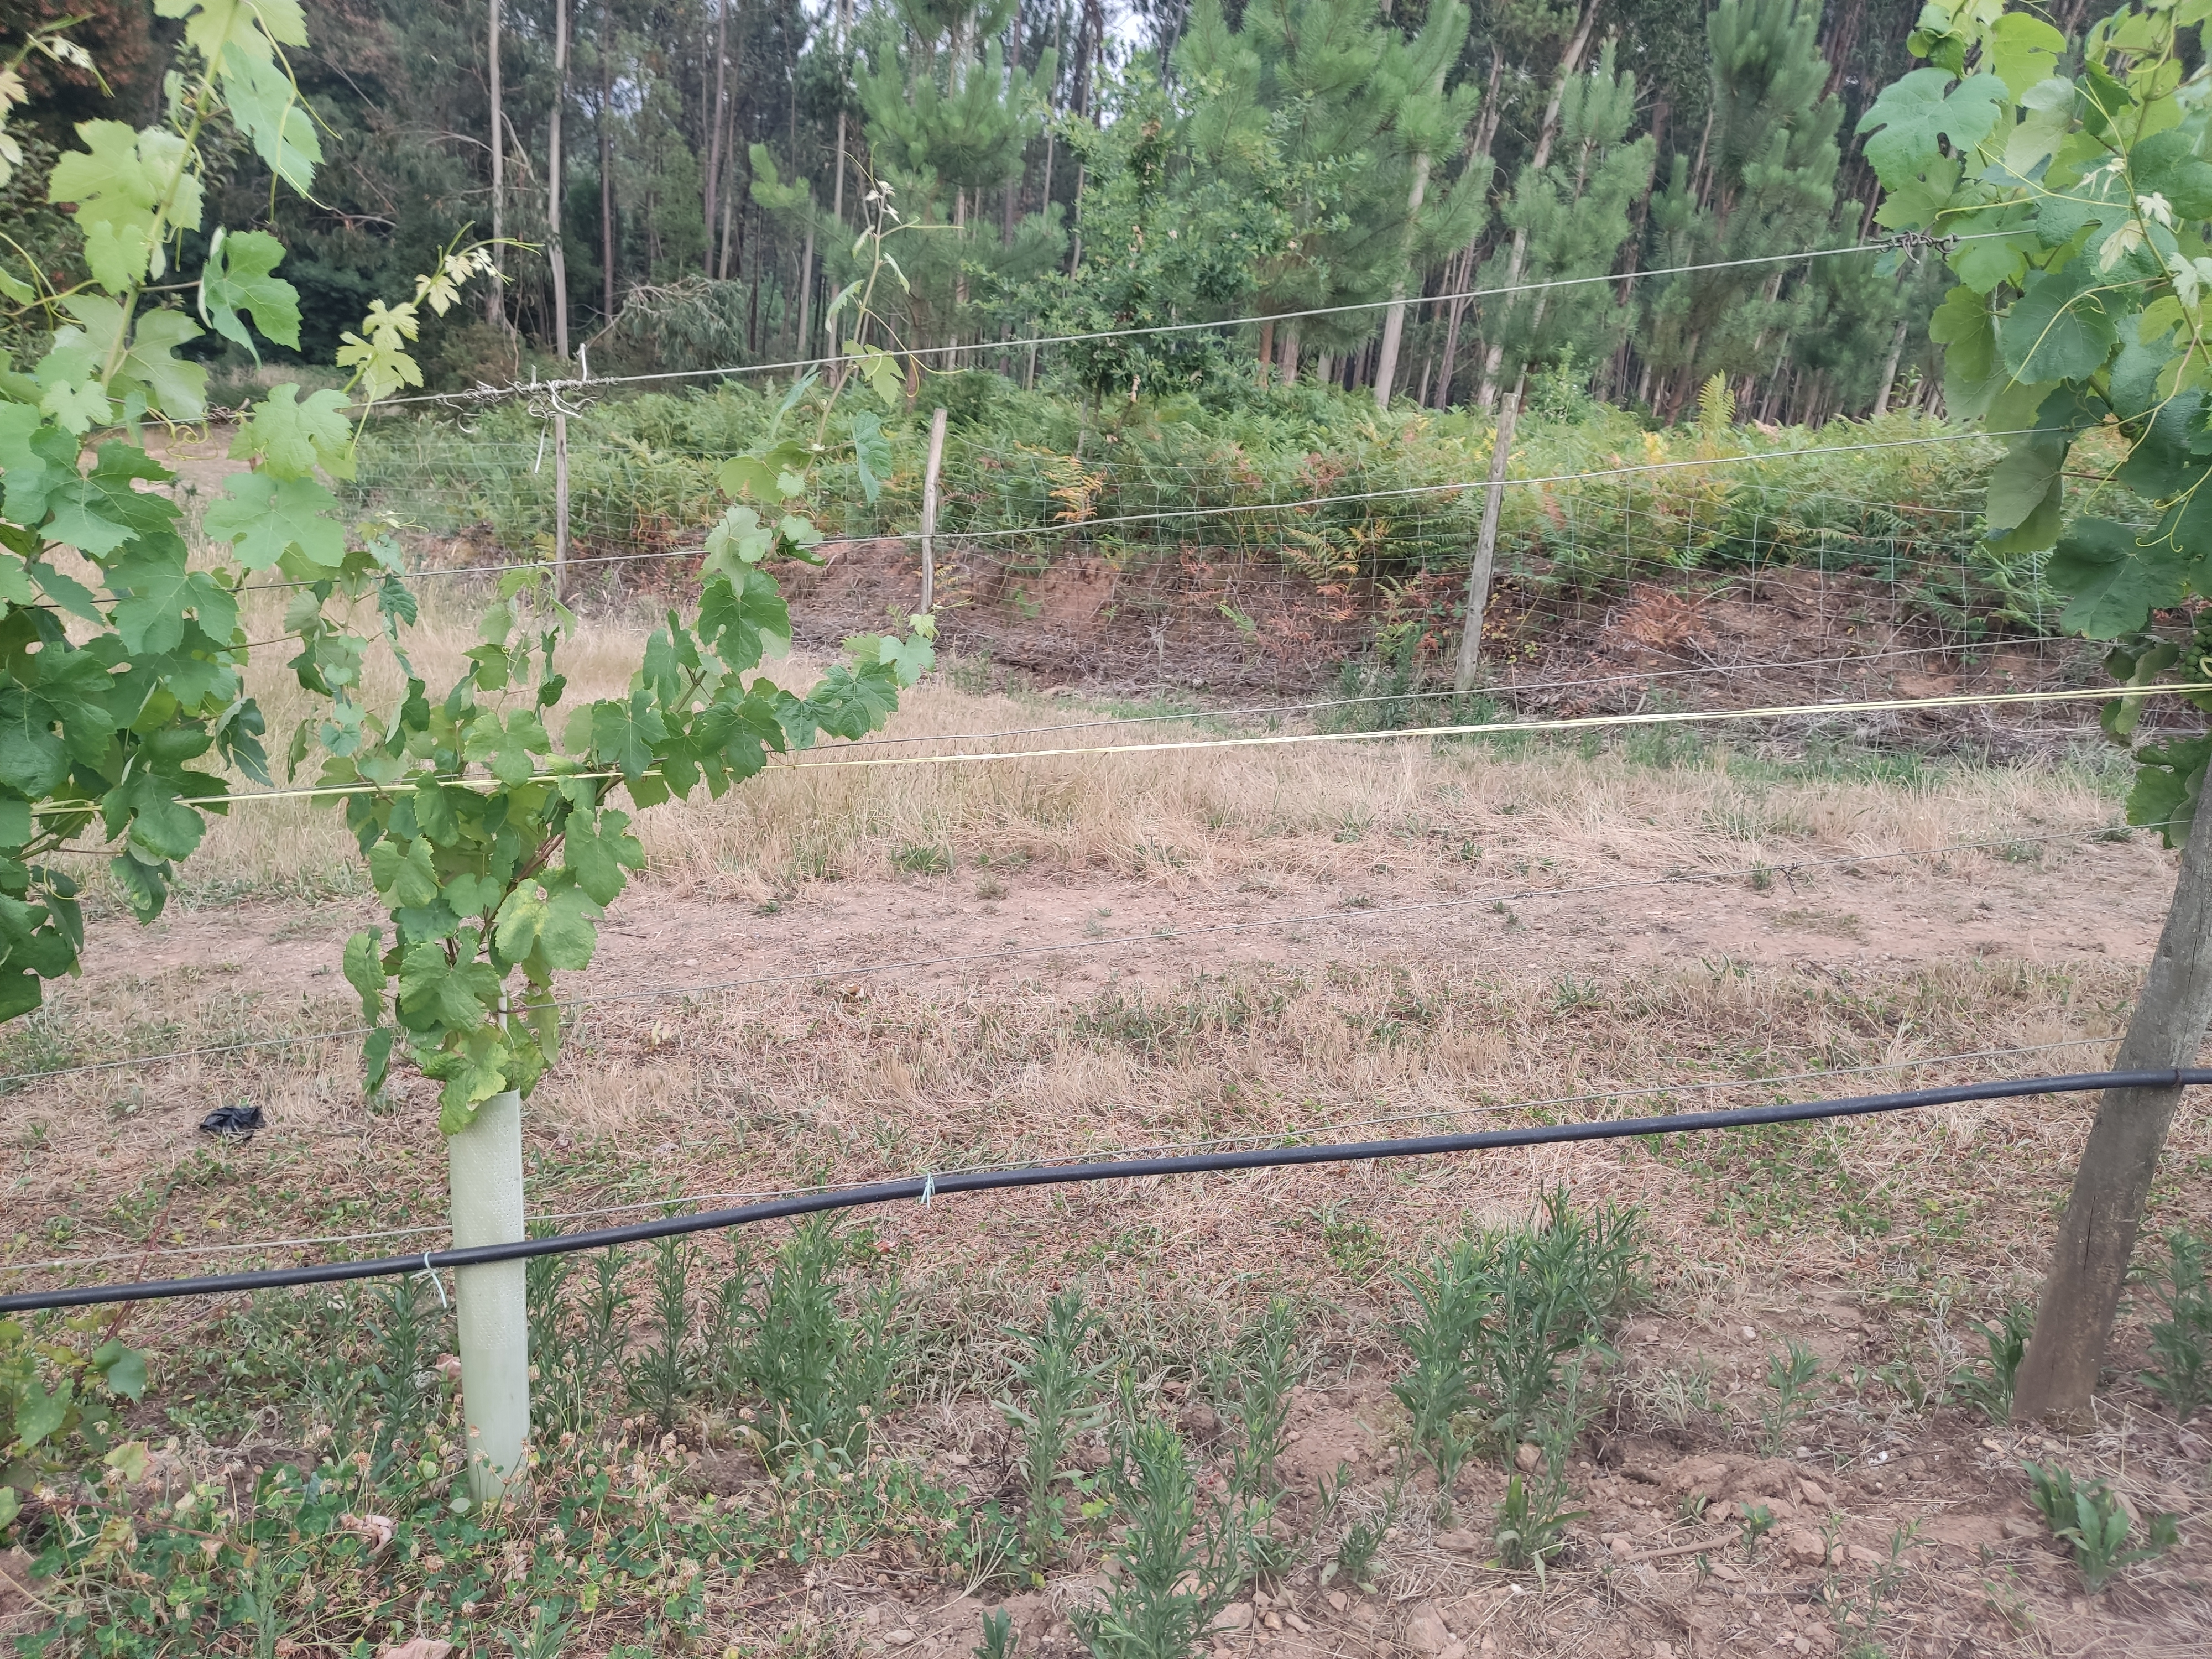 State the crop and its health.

grapevine, not affected by esca disease
